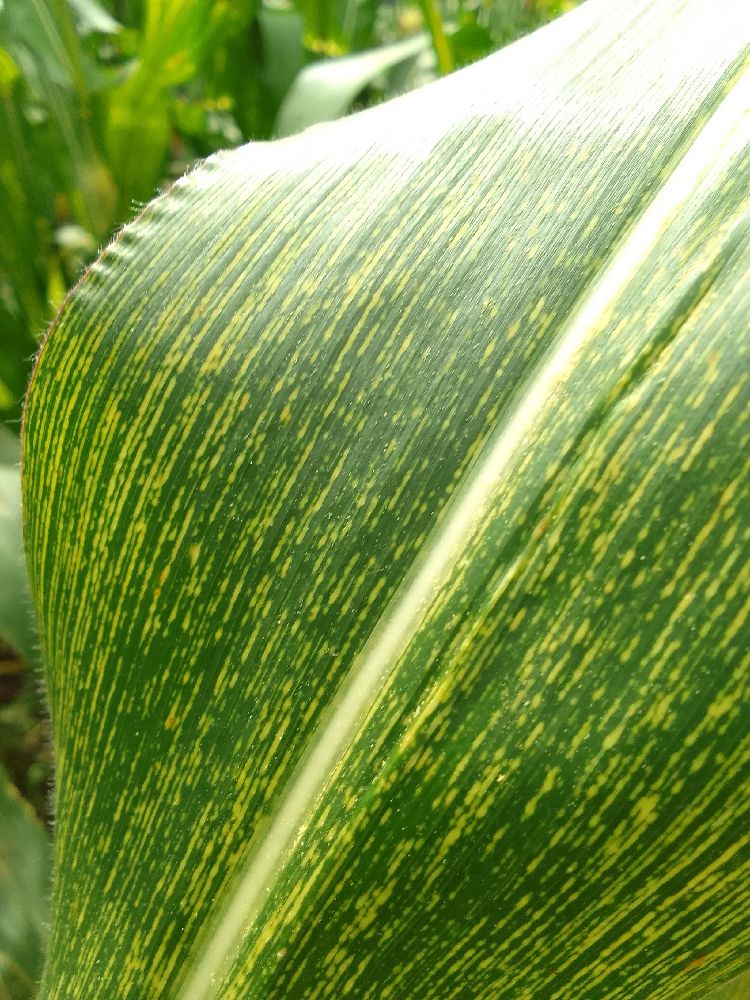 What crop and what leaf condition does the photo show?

maize, maize streak virus
